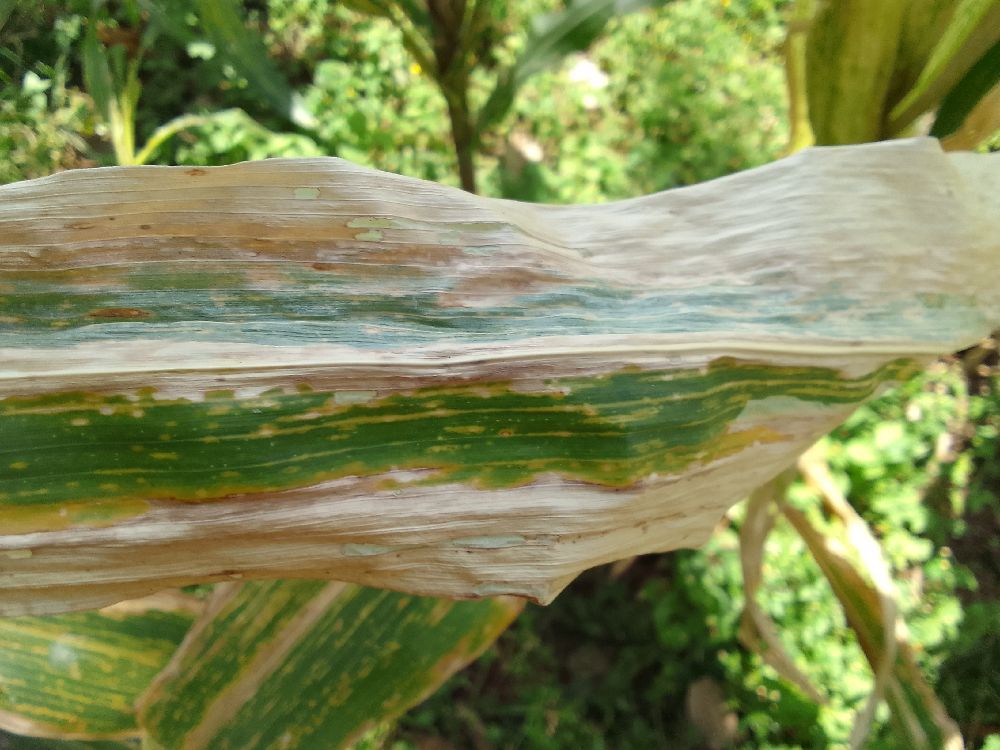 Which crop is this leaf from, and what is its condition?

maize, maize lethal necrosis
